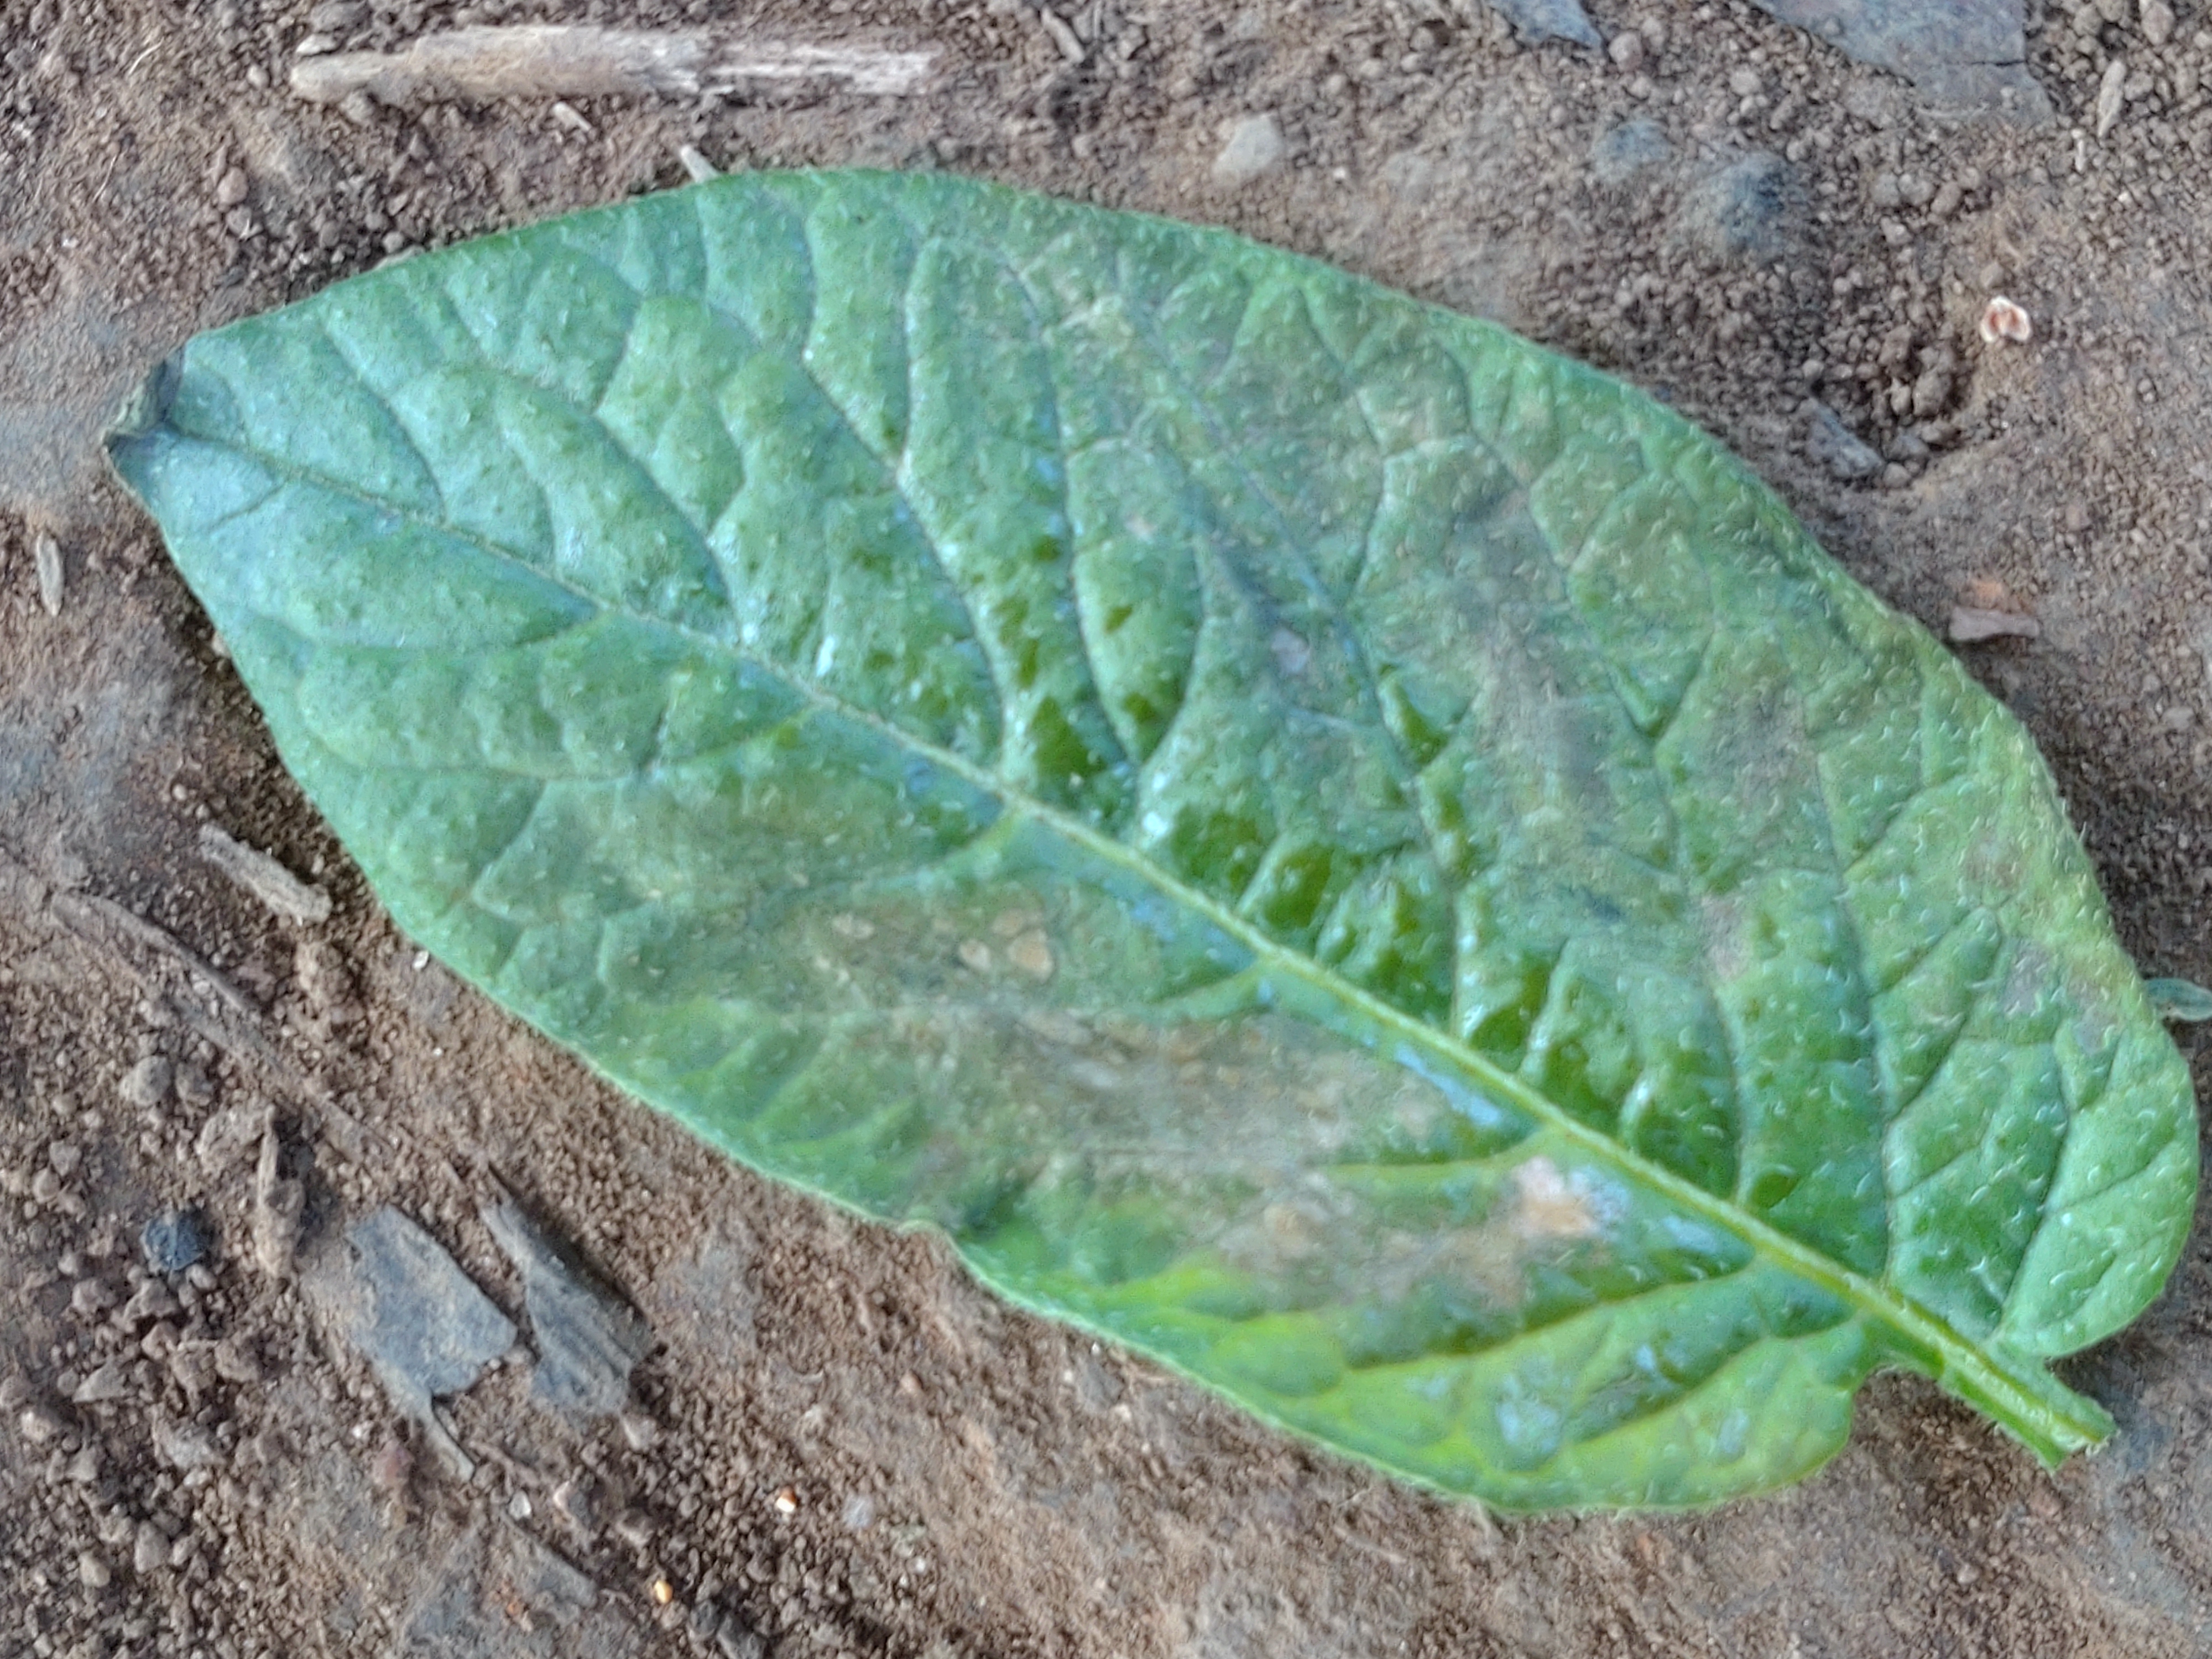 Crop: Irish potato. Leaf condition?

early blight
